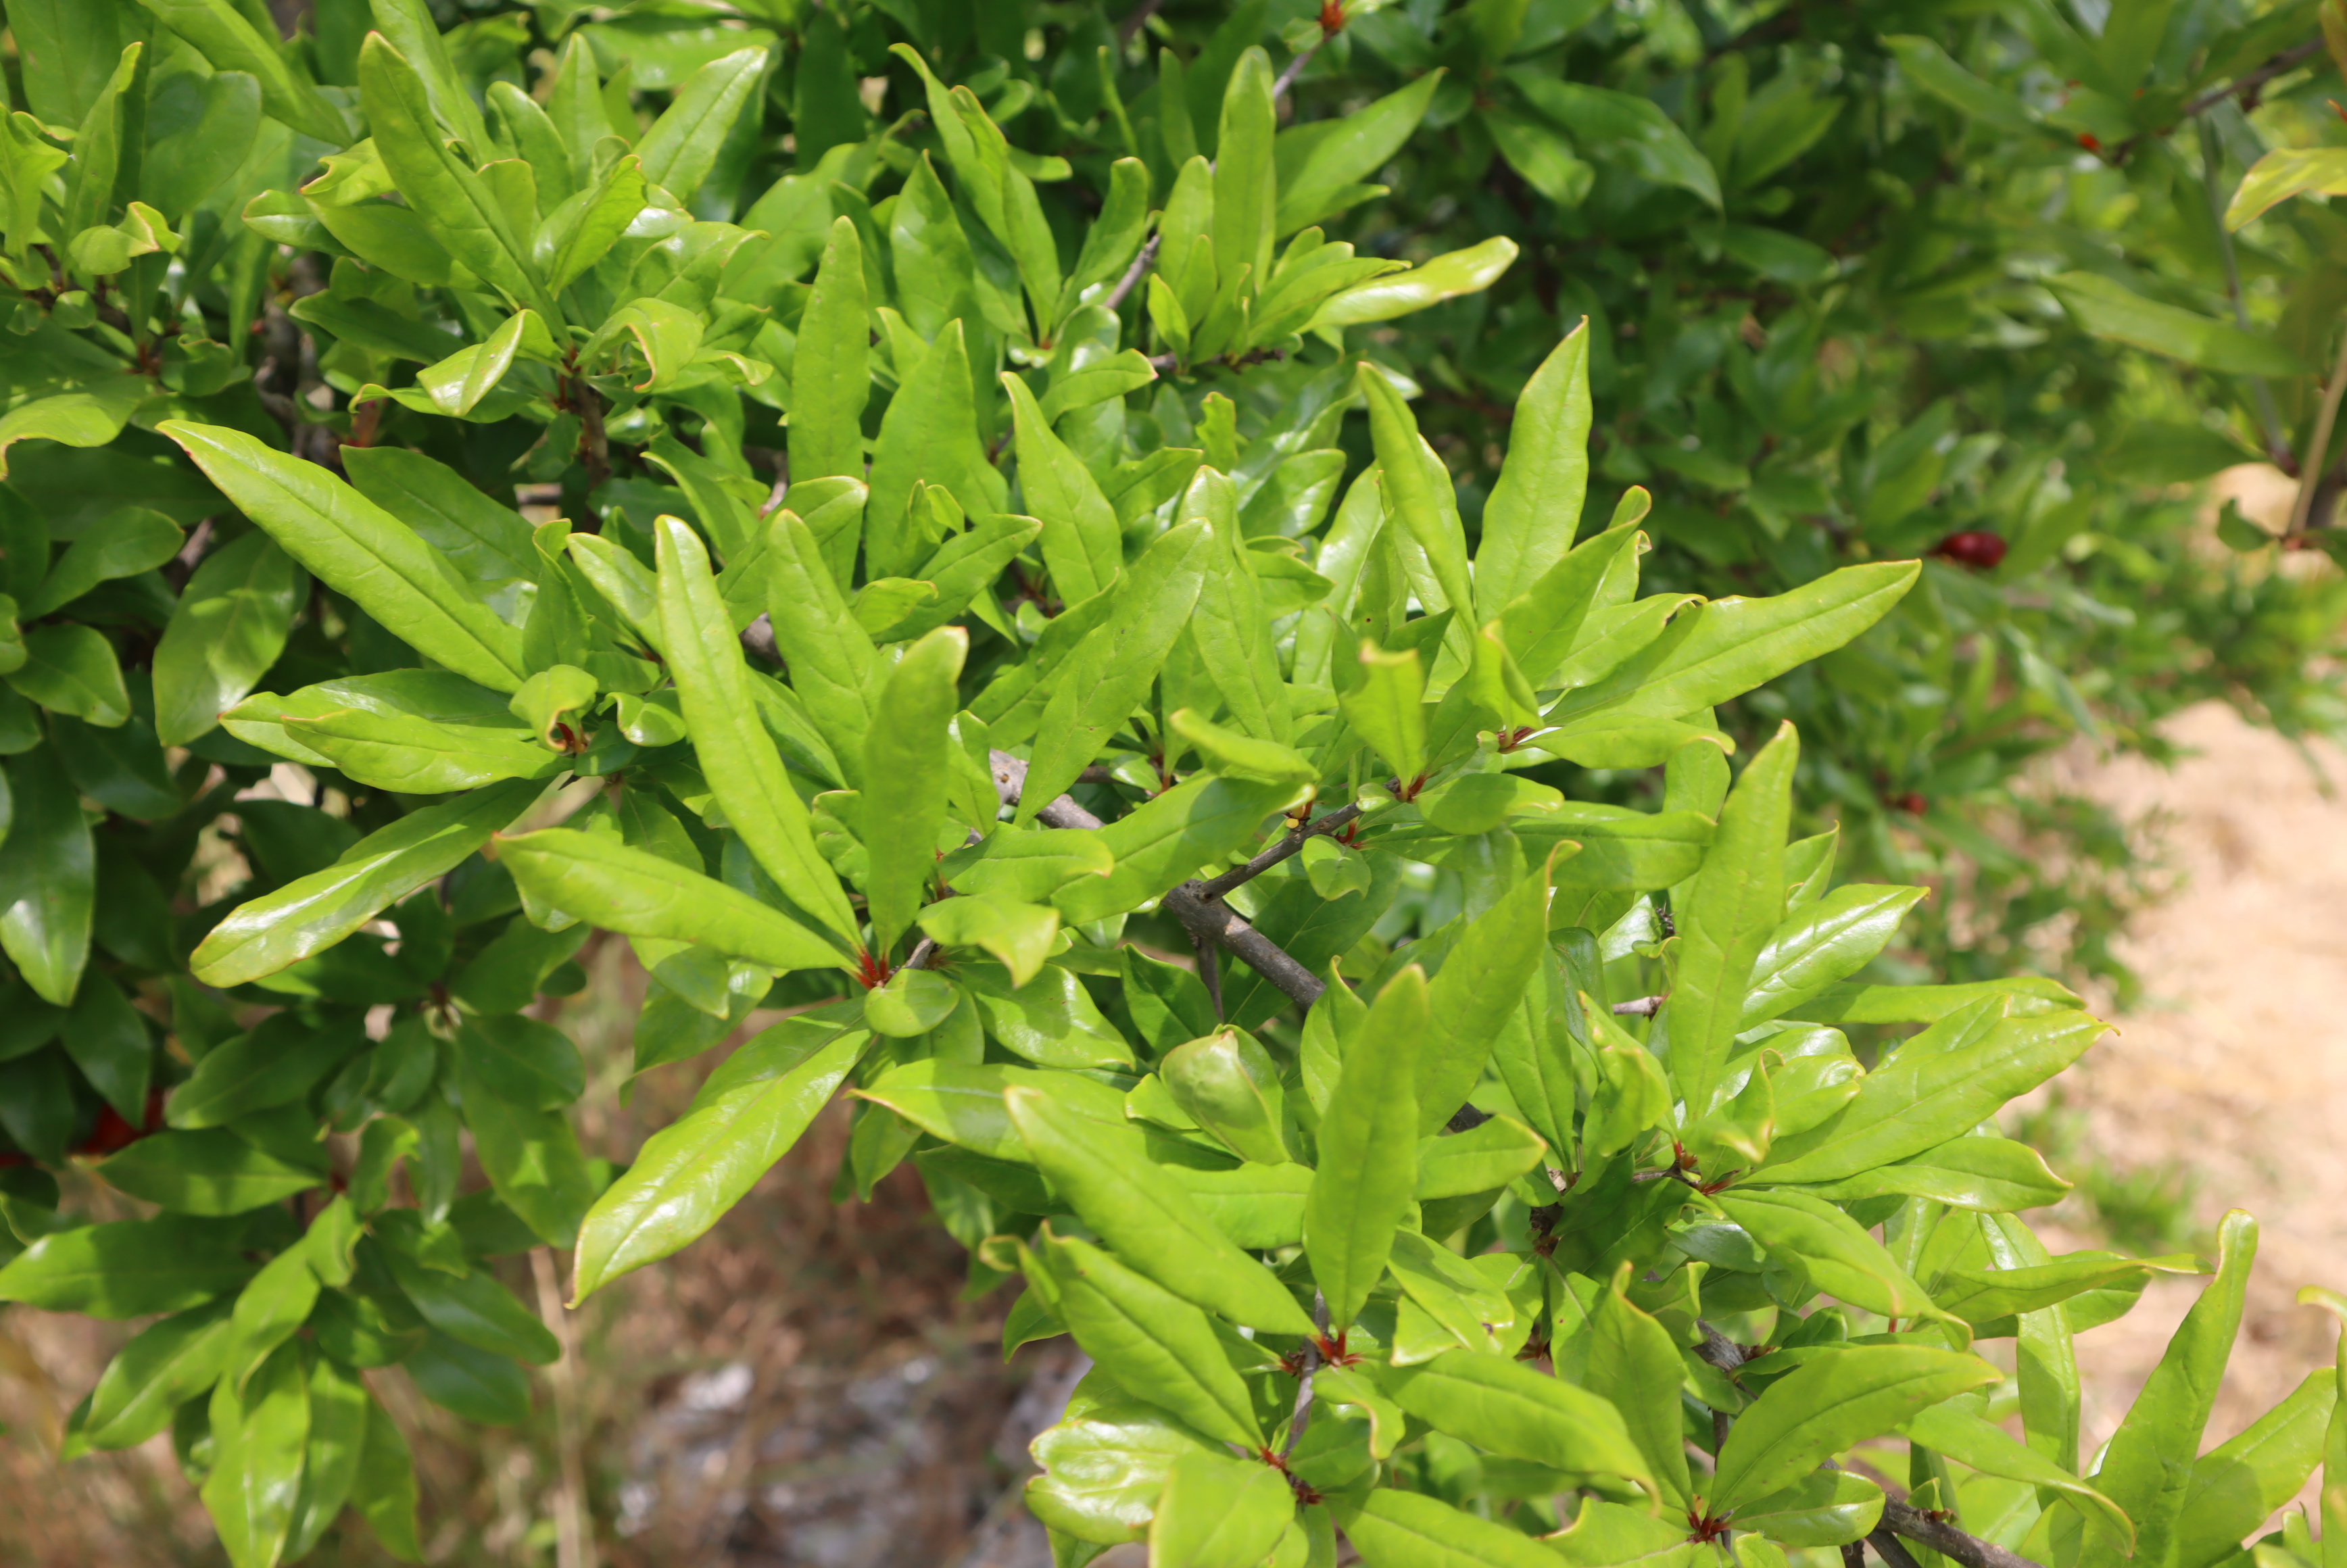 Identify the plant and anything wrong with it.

pomegranate, aphids, coniella granati
